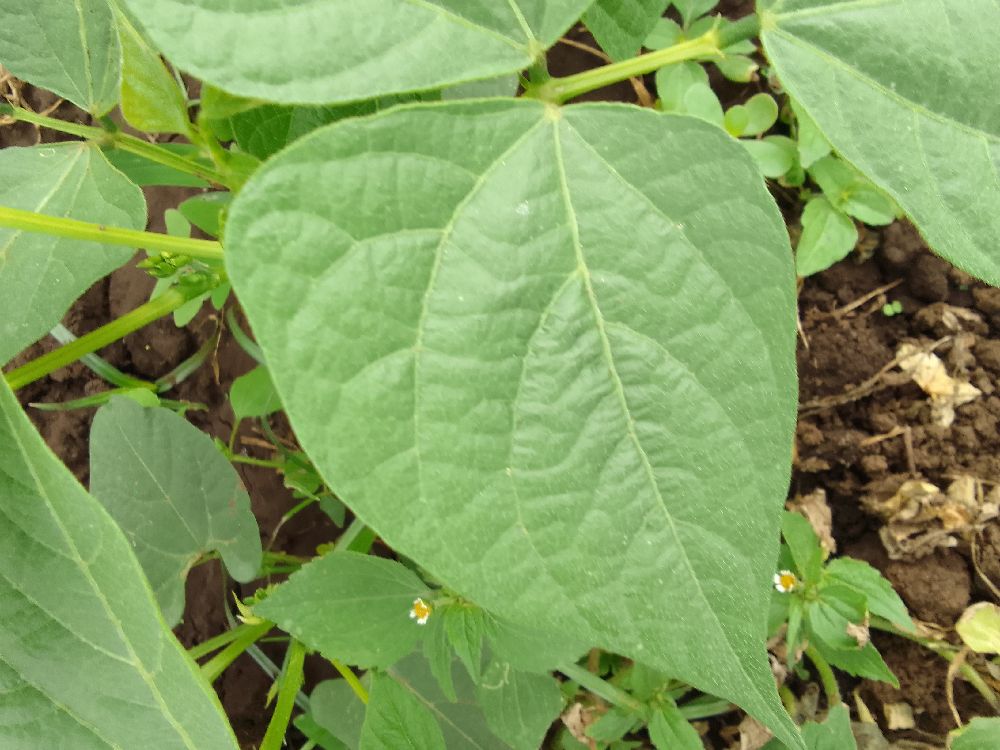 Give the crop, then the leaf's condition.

common bean, healthy
